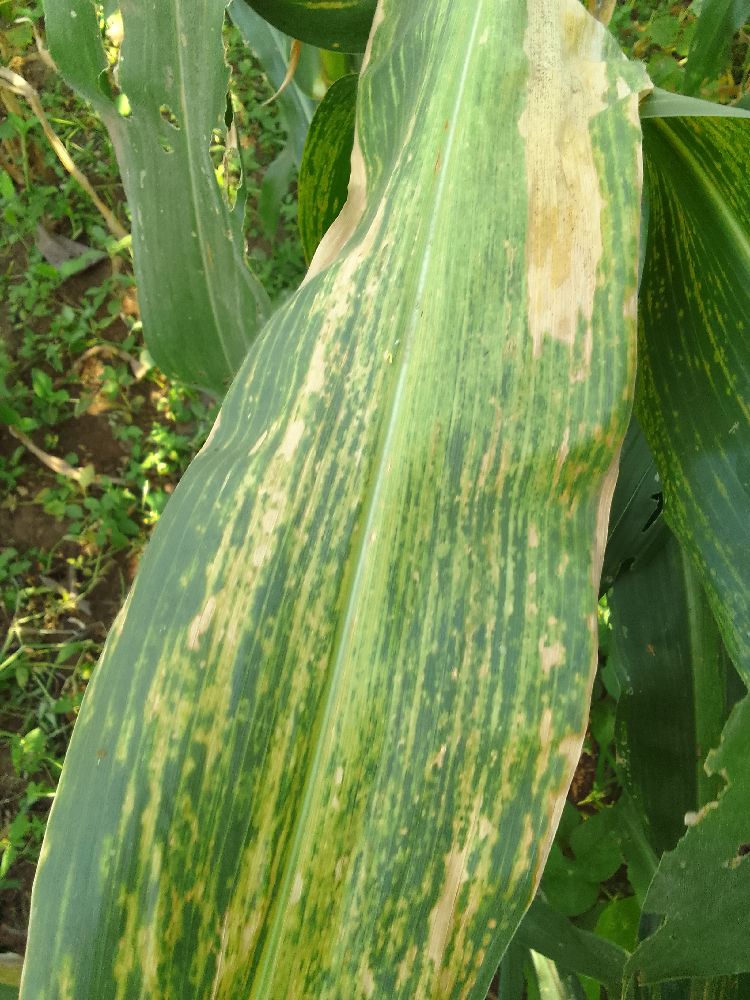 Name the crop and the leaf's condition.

maize, maize lethal necrosis
